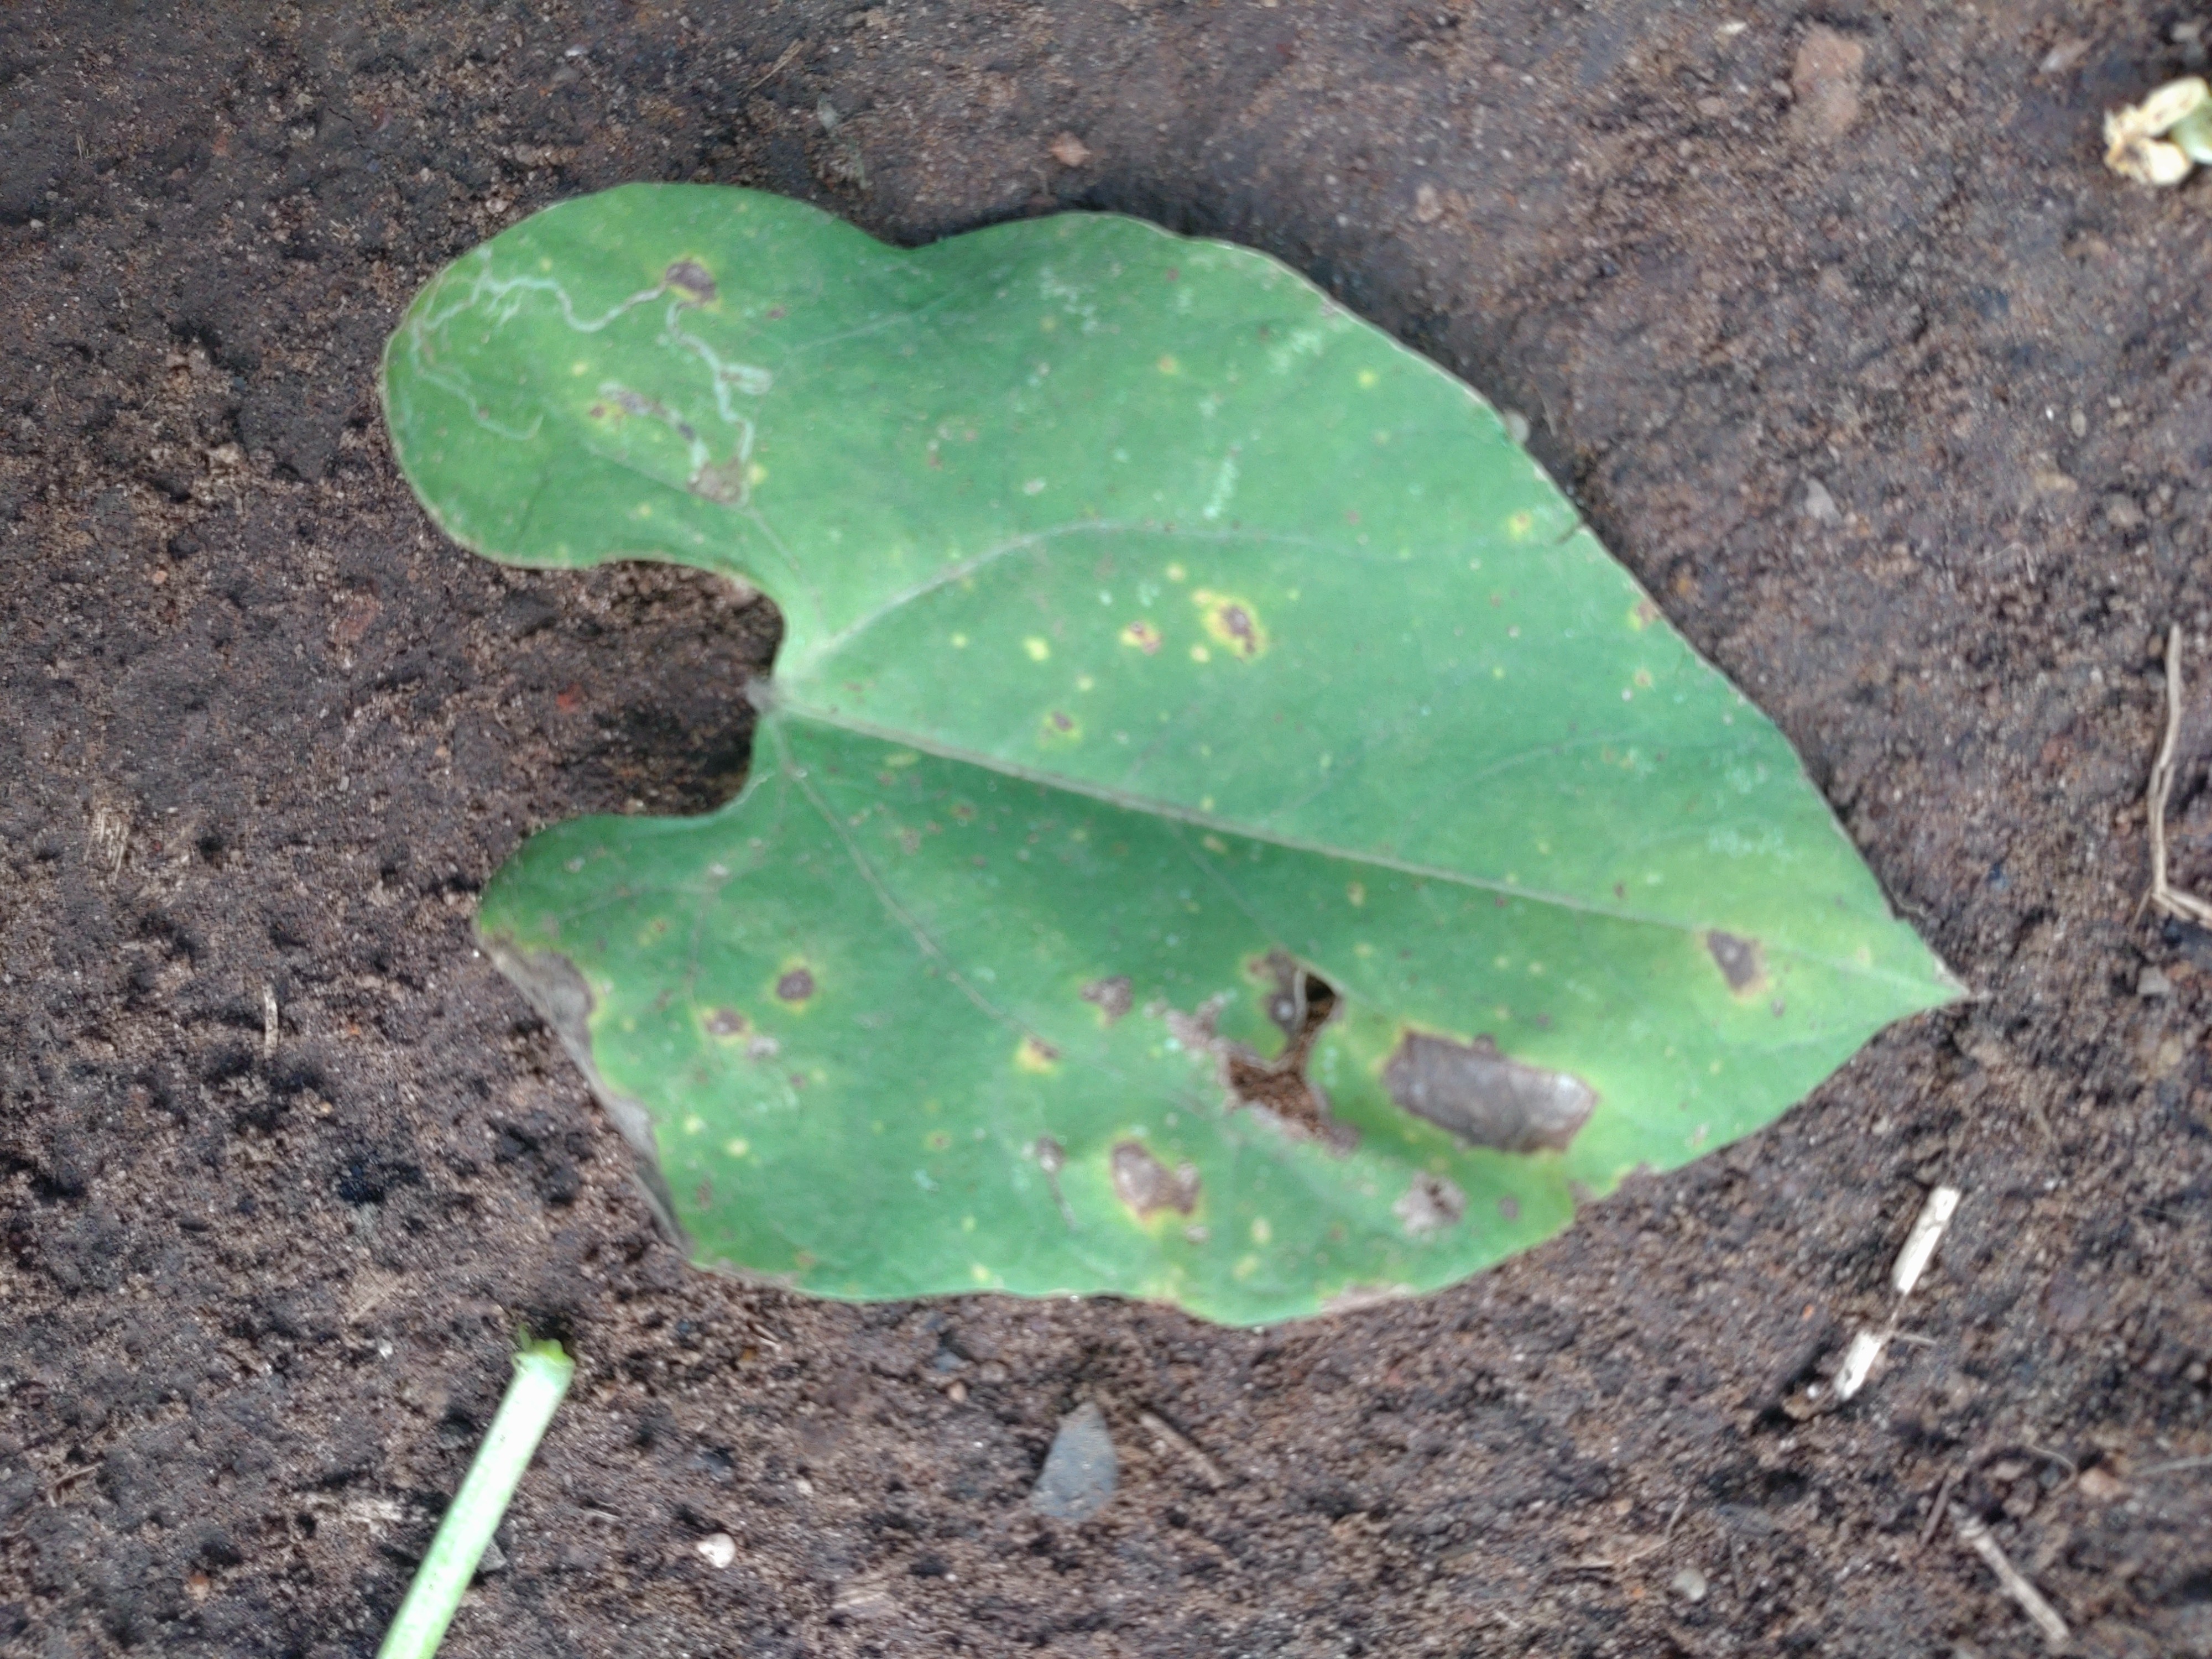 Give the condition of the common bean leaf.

rust
